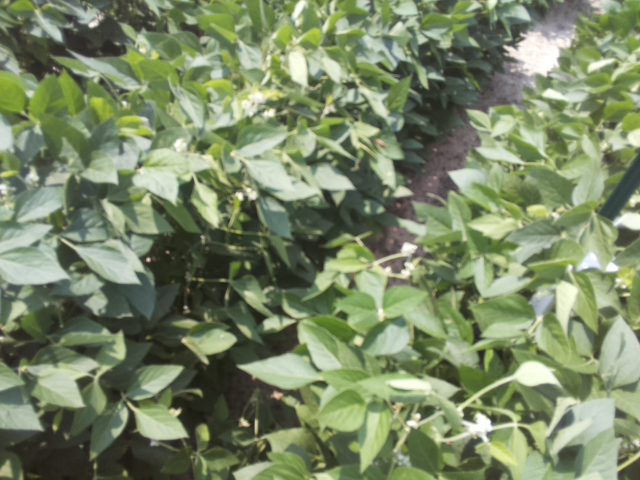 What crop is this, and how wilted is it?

soybean, leaflets folding inward at secondary pulvinus with no turgor loss in leaflets or petioles
